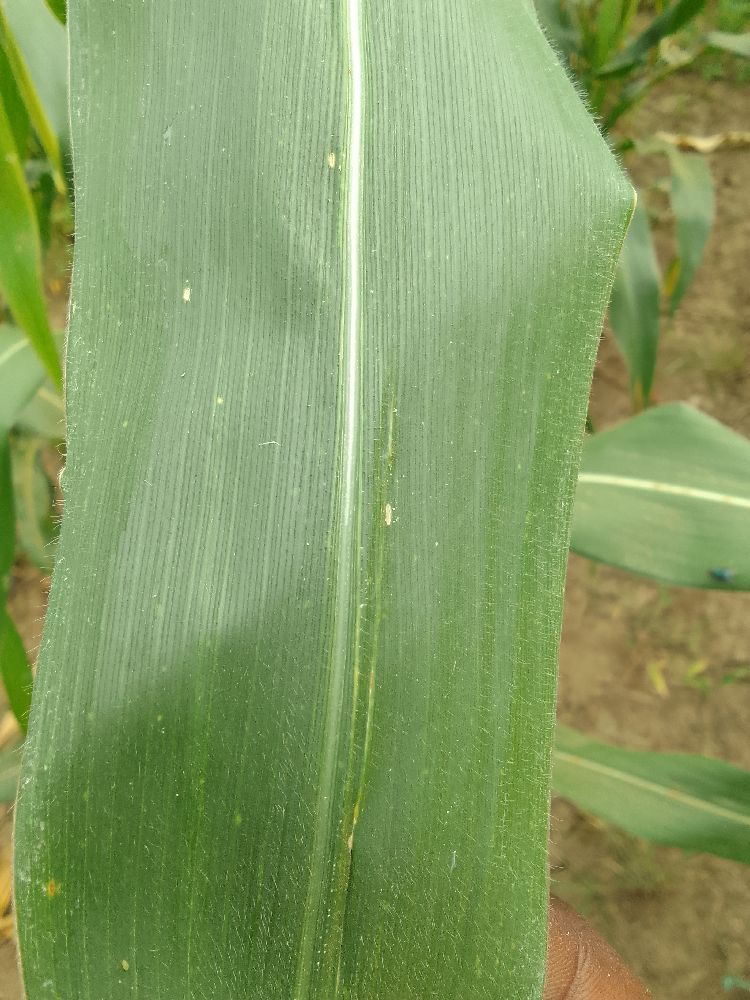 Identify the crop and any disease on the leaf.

maize, healthy
